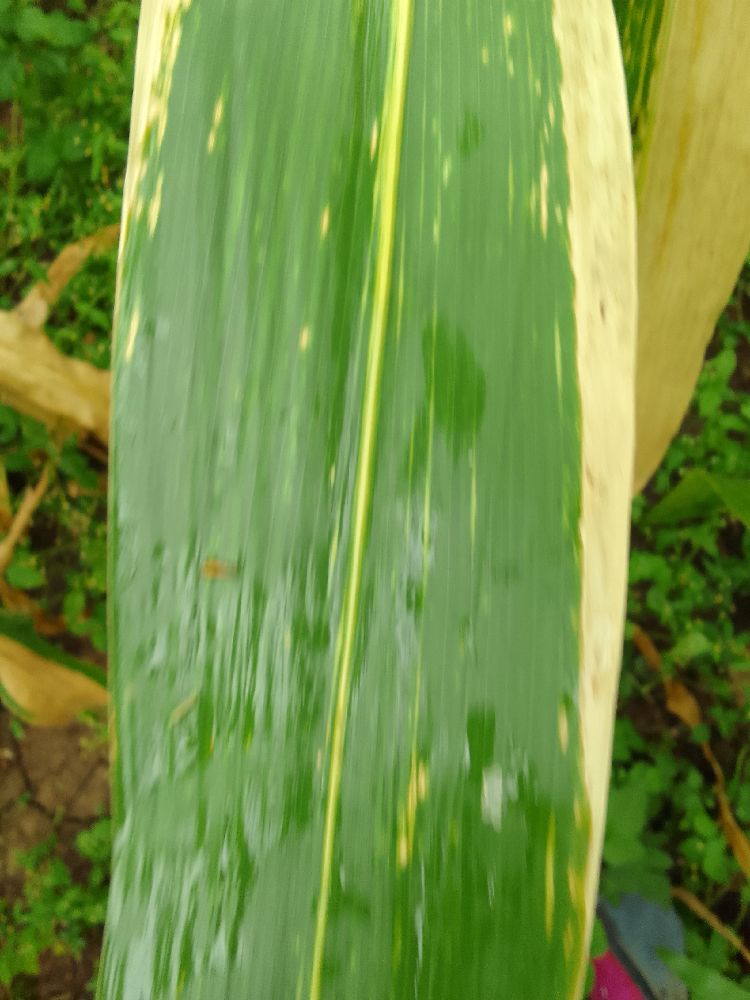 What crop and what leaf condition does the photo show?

maize, maize lethal necrosis
